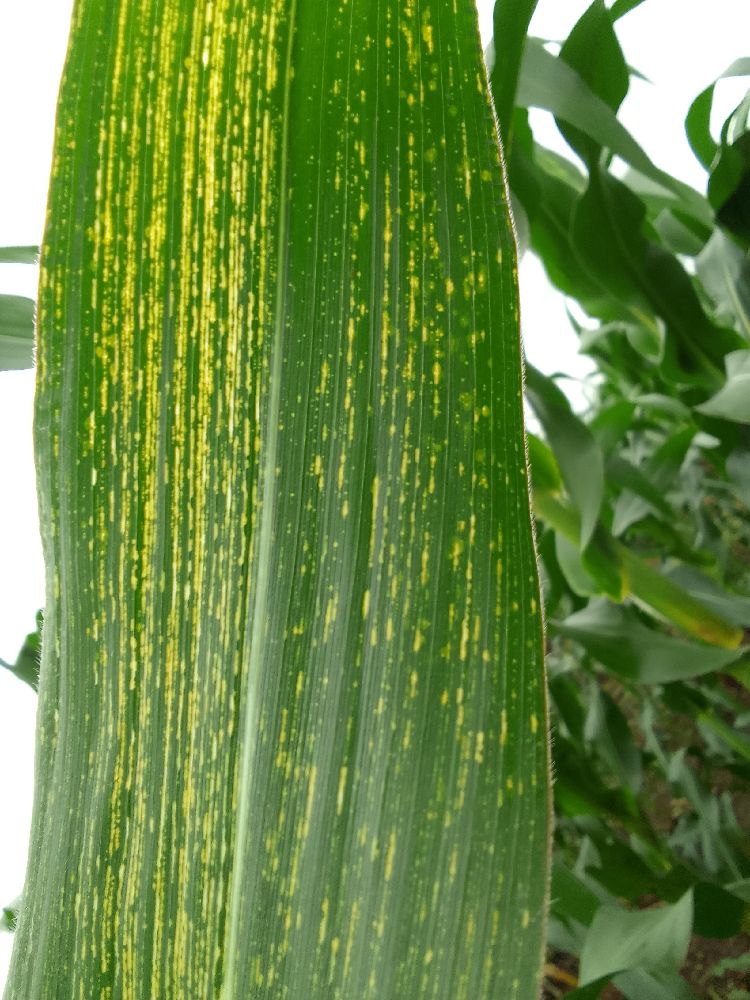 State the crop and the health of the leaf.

maize, maize streak virus
